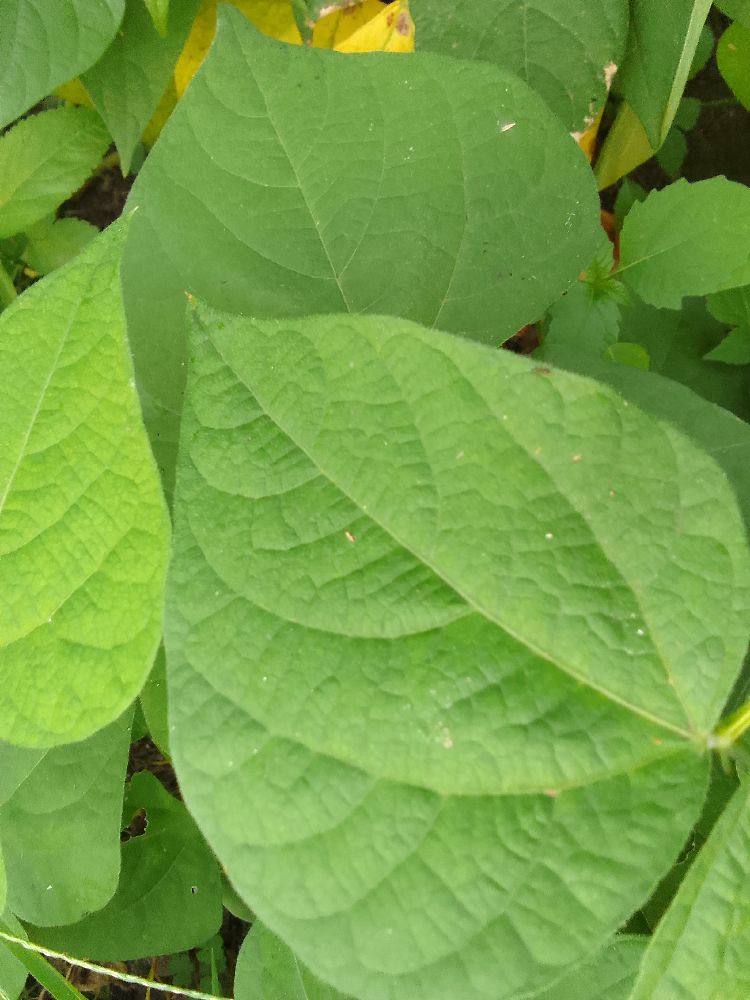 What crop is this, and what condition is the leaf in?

common bean, healthy
